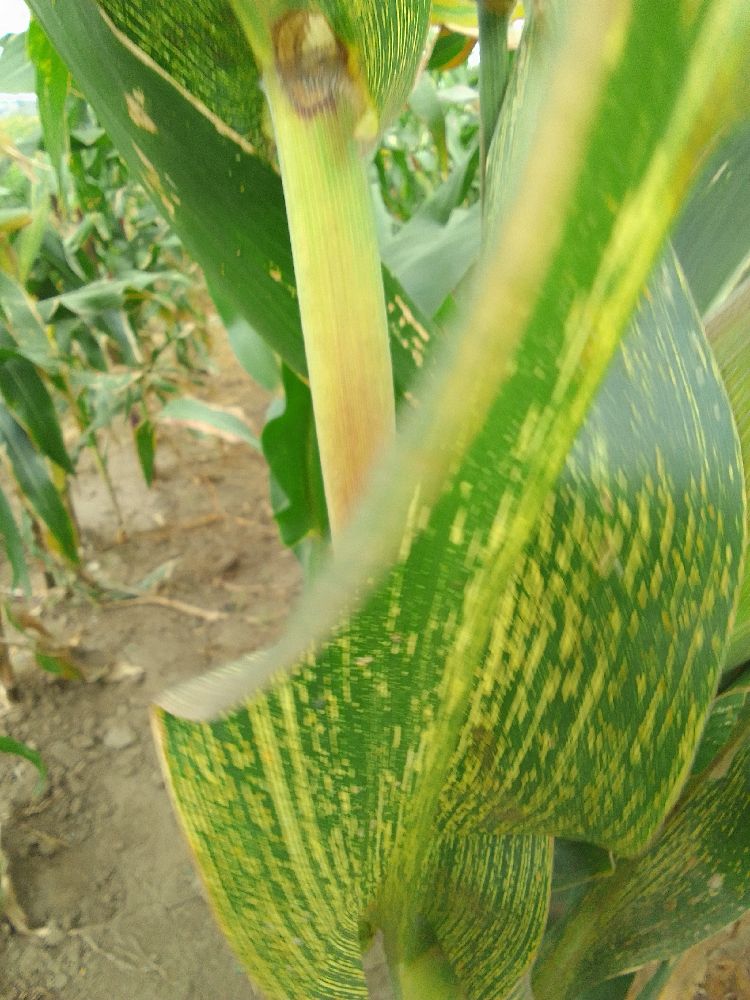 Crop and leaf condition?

maize, maize streak virus
